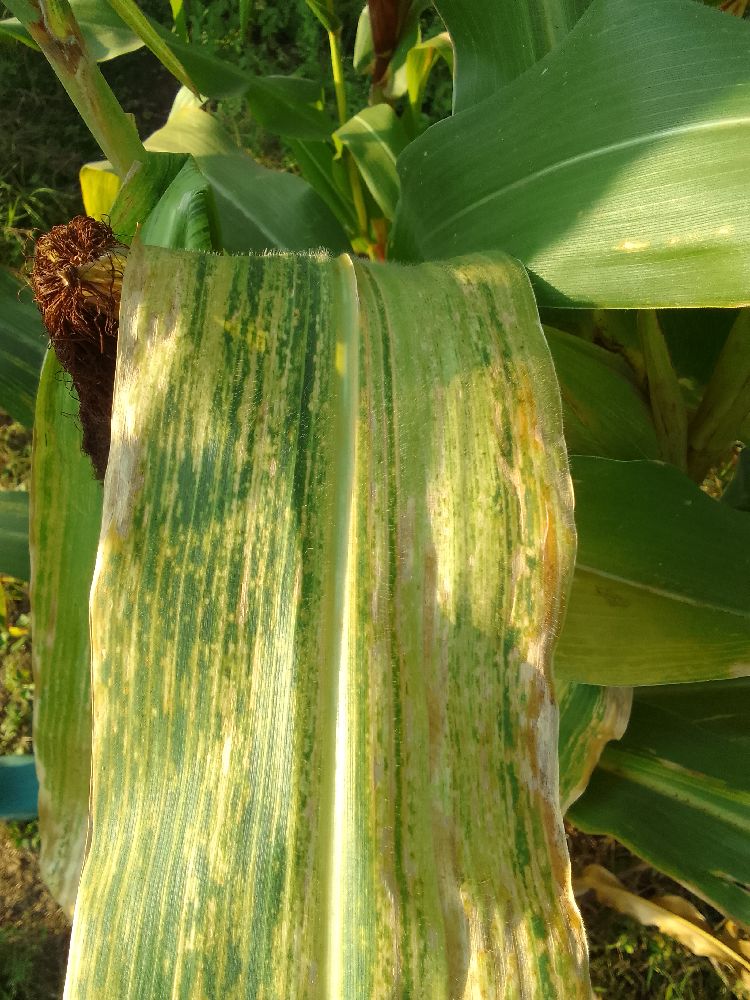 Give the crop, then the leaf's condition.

maize, maize lethal necrosis
